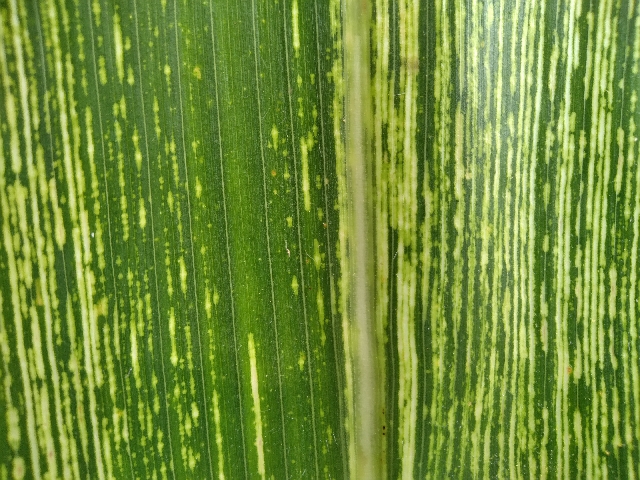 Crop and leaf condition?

maize, maize streak virus
